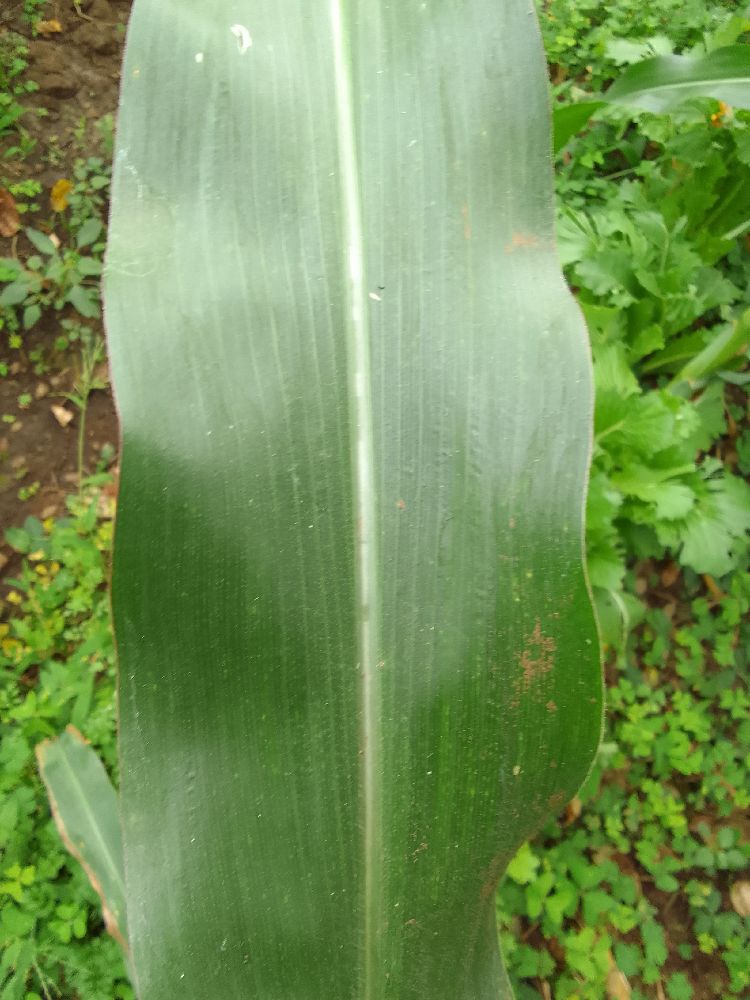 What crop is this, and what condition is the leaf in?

maize, healthy
